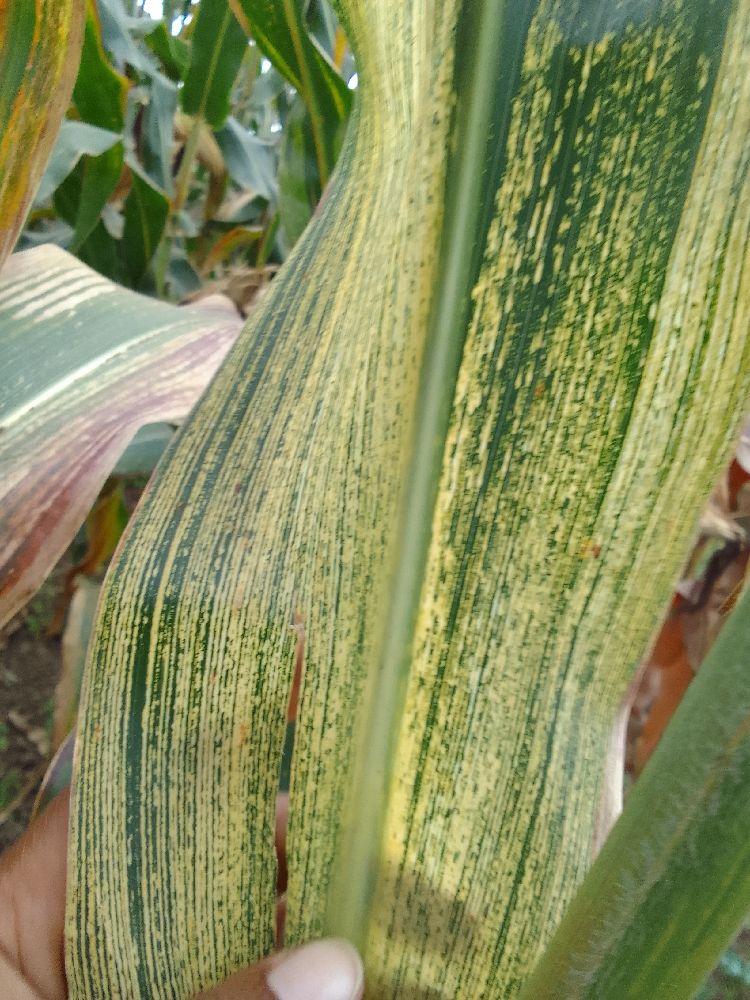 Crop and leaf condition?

maize, maize streak virus
